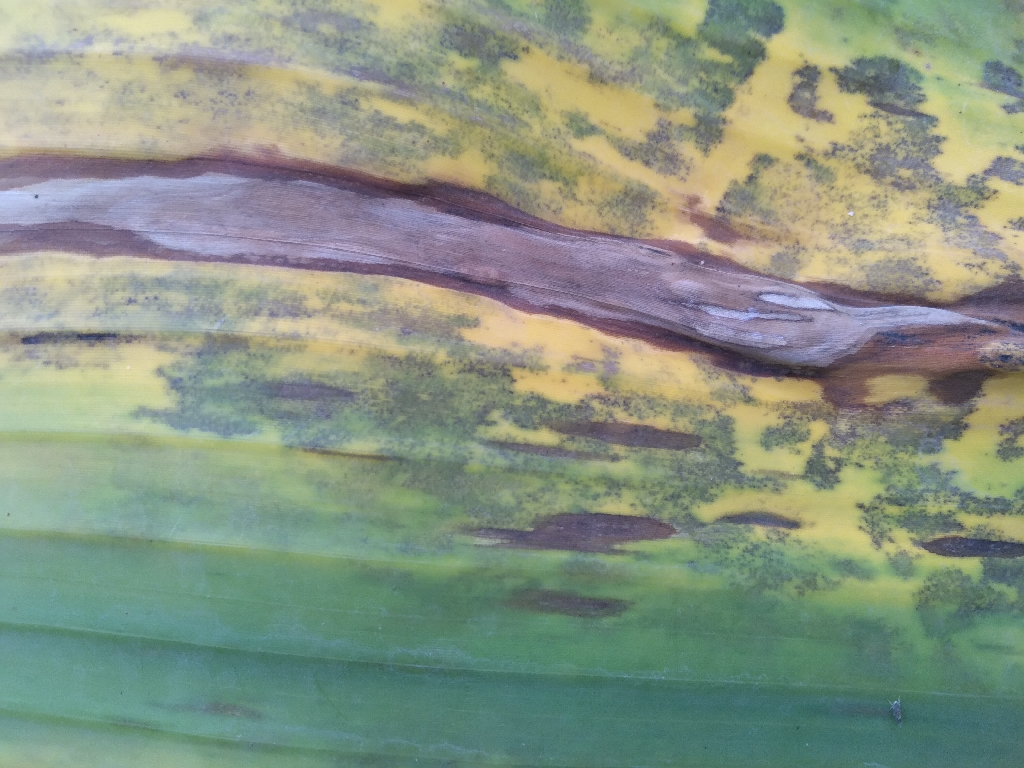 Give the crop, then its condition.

banana, black sigatoka
